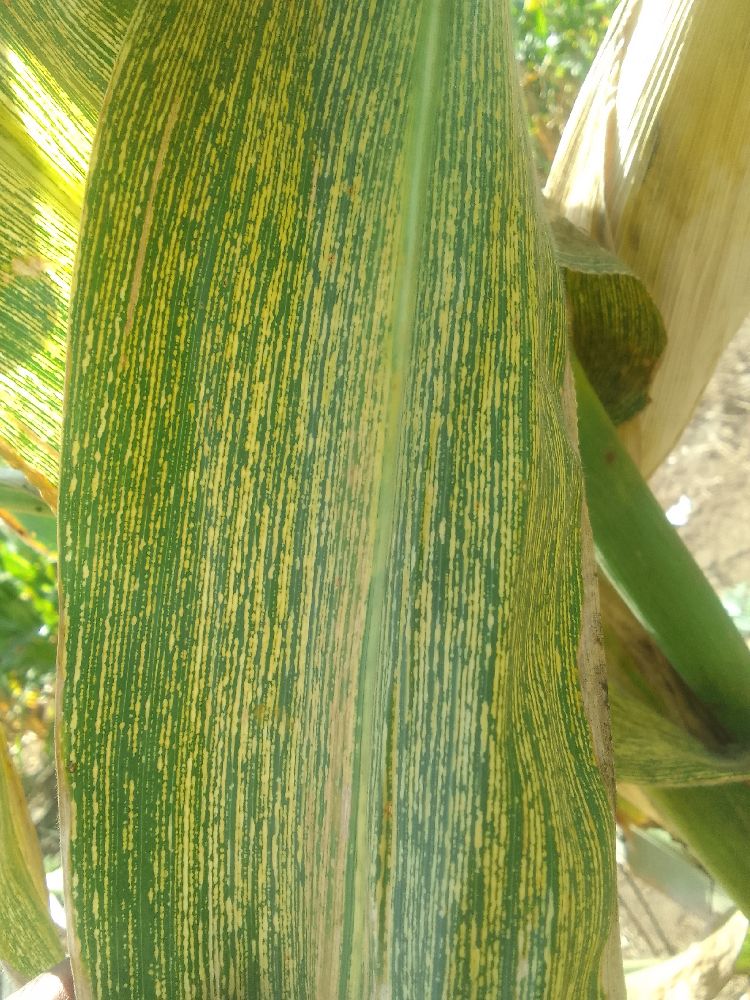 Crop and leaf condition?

maize, maize streak virus
